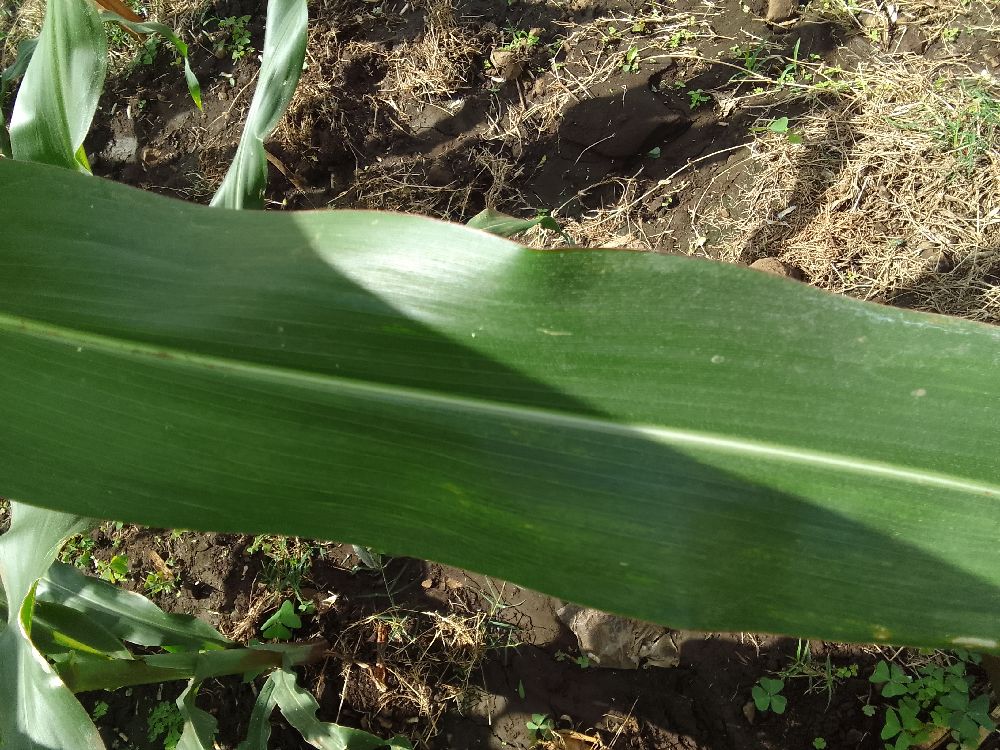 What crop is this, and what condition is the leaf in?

maize, healthy
